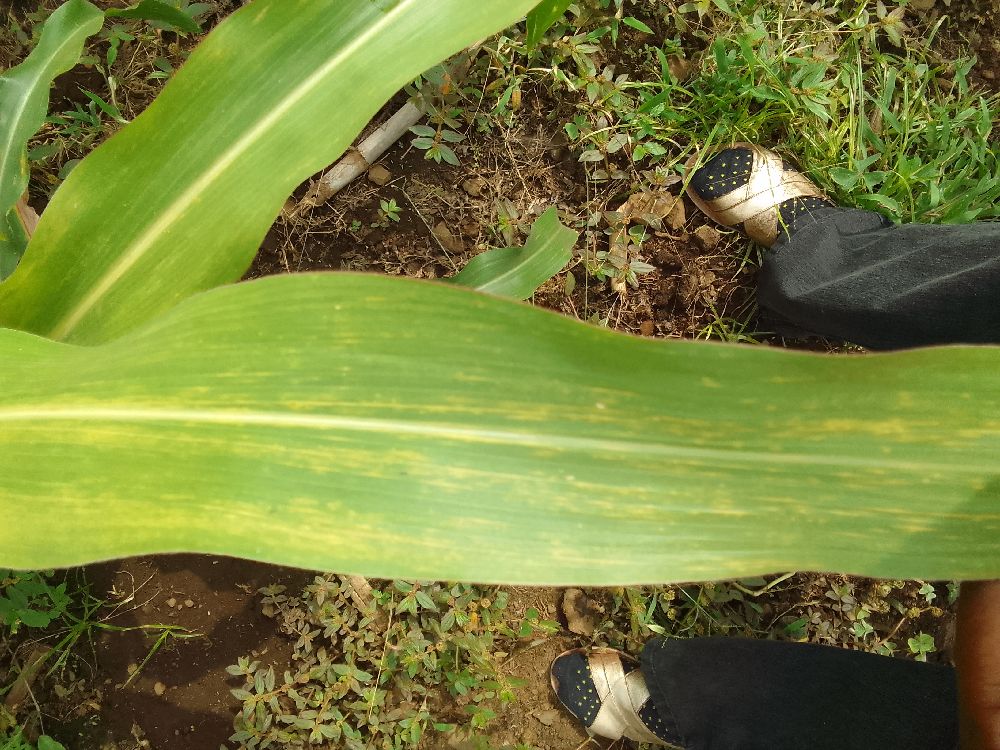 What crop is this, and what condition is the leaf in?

maize, maize lethal necrosis
